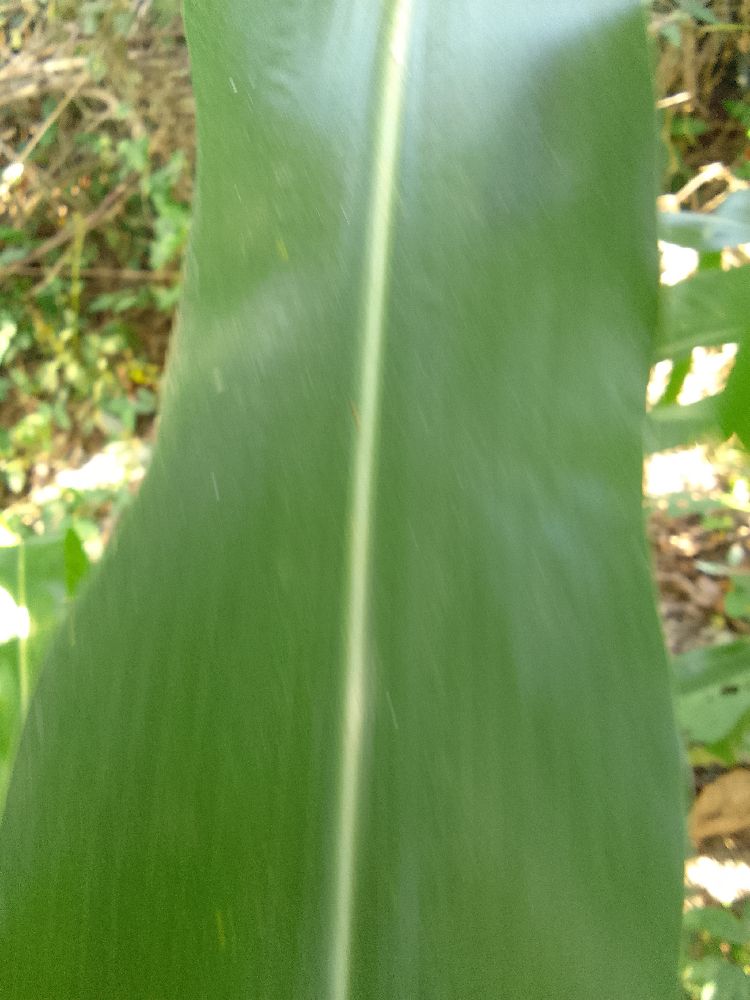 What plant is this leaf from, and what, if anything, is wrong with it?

maize, healthy
